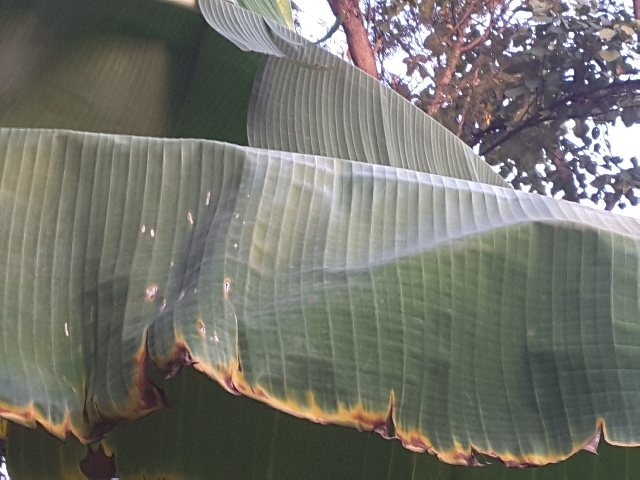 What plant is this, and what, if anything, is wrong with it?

banana, fusarium wilt race 1
